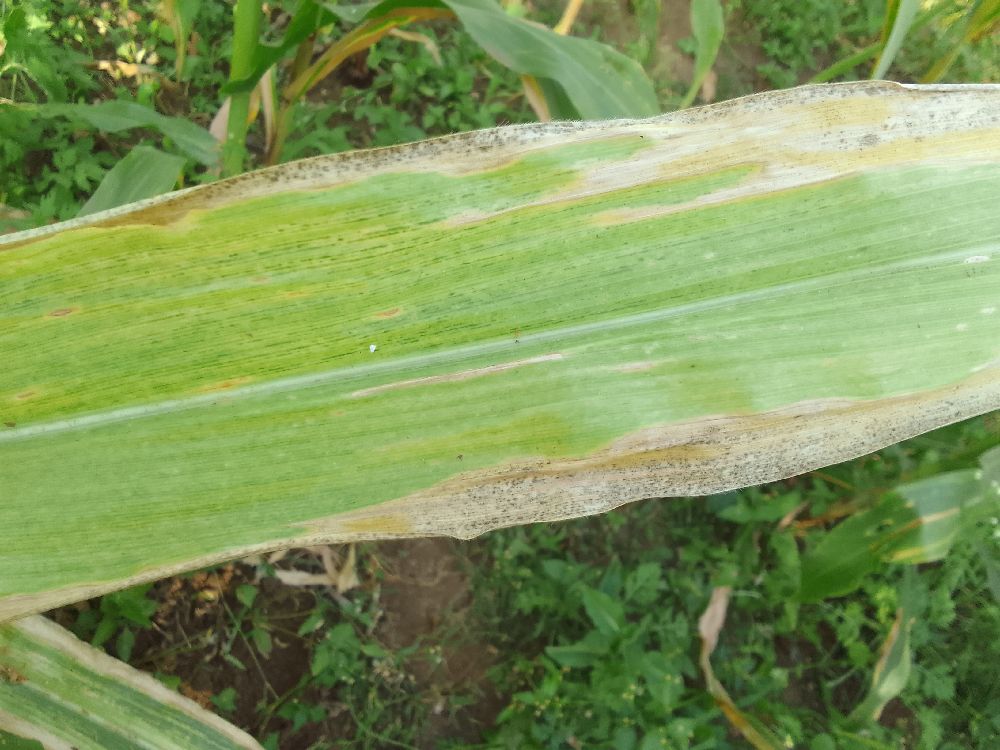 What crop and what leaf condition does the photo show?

maize, maize lethal necrosis
